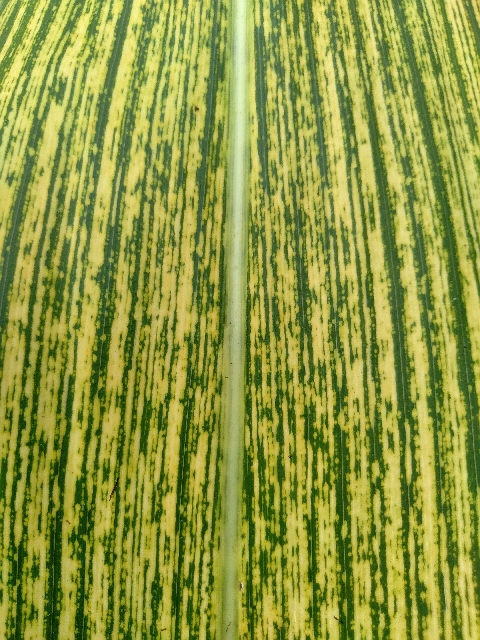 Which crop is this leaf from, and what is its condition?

maize, maize streak virus
